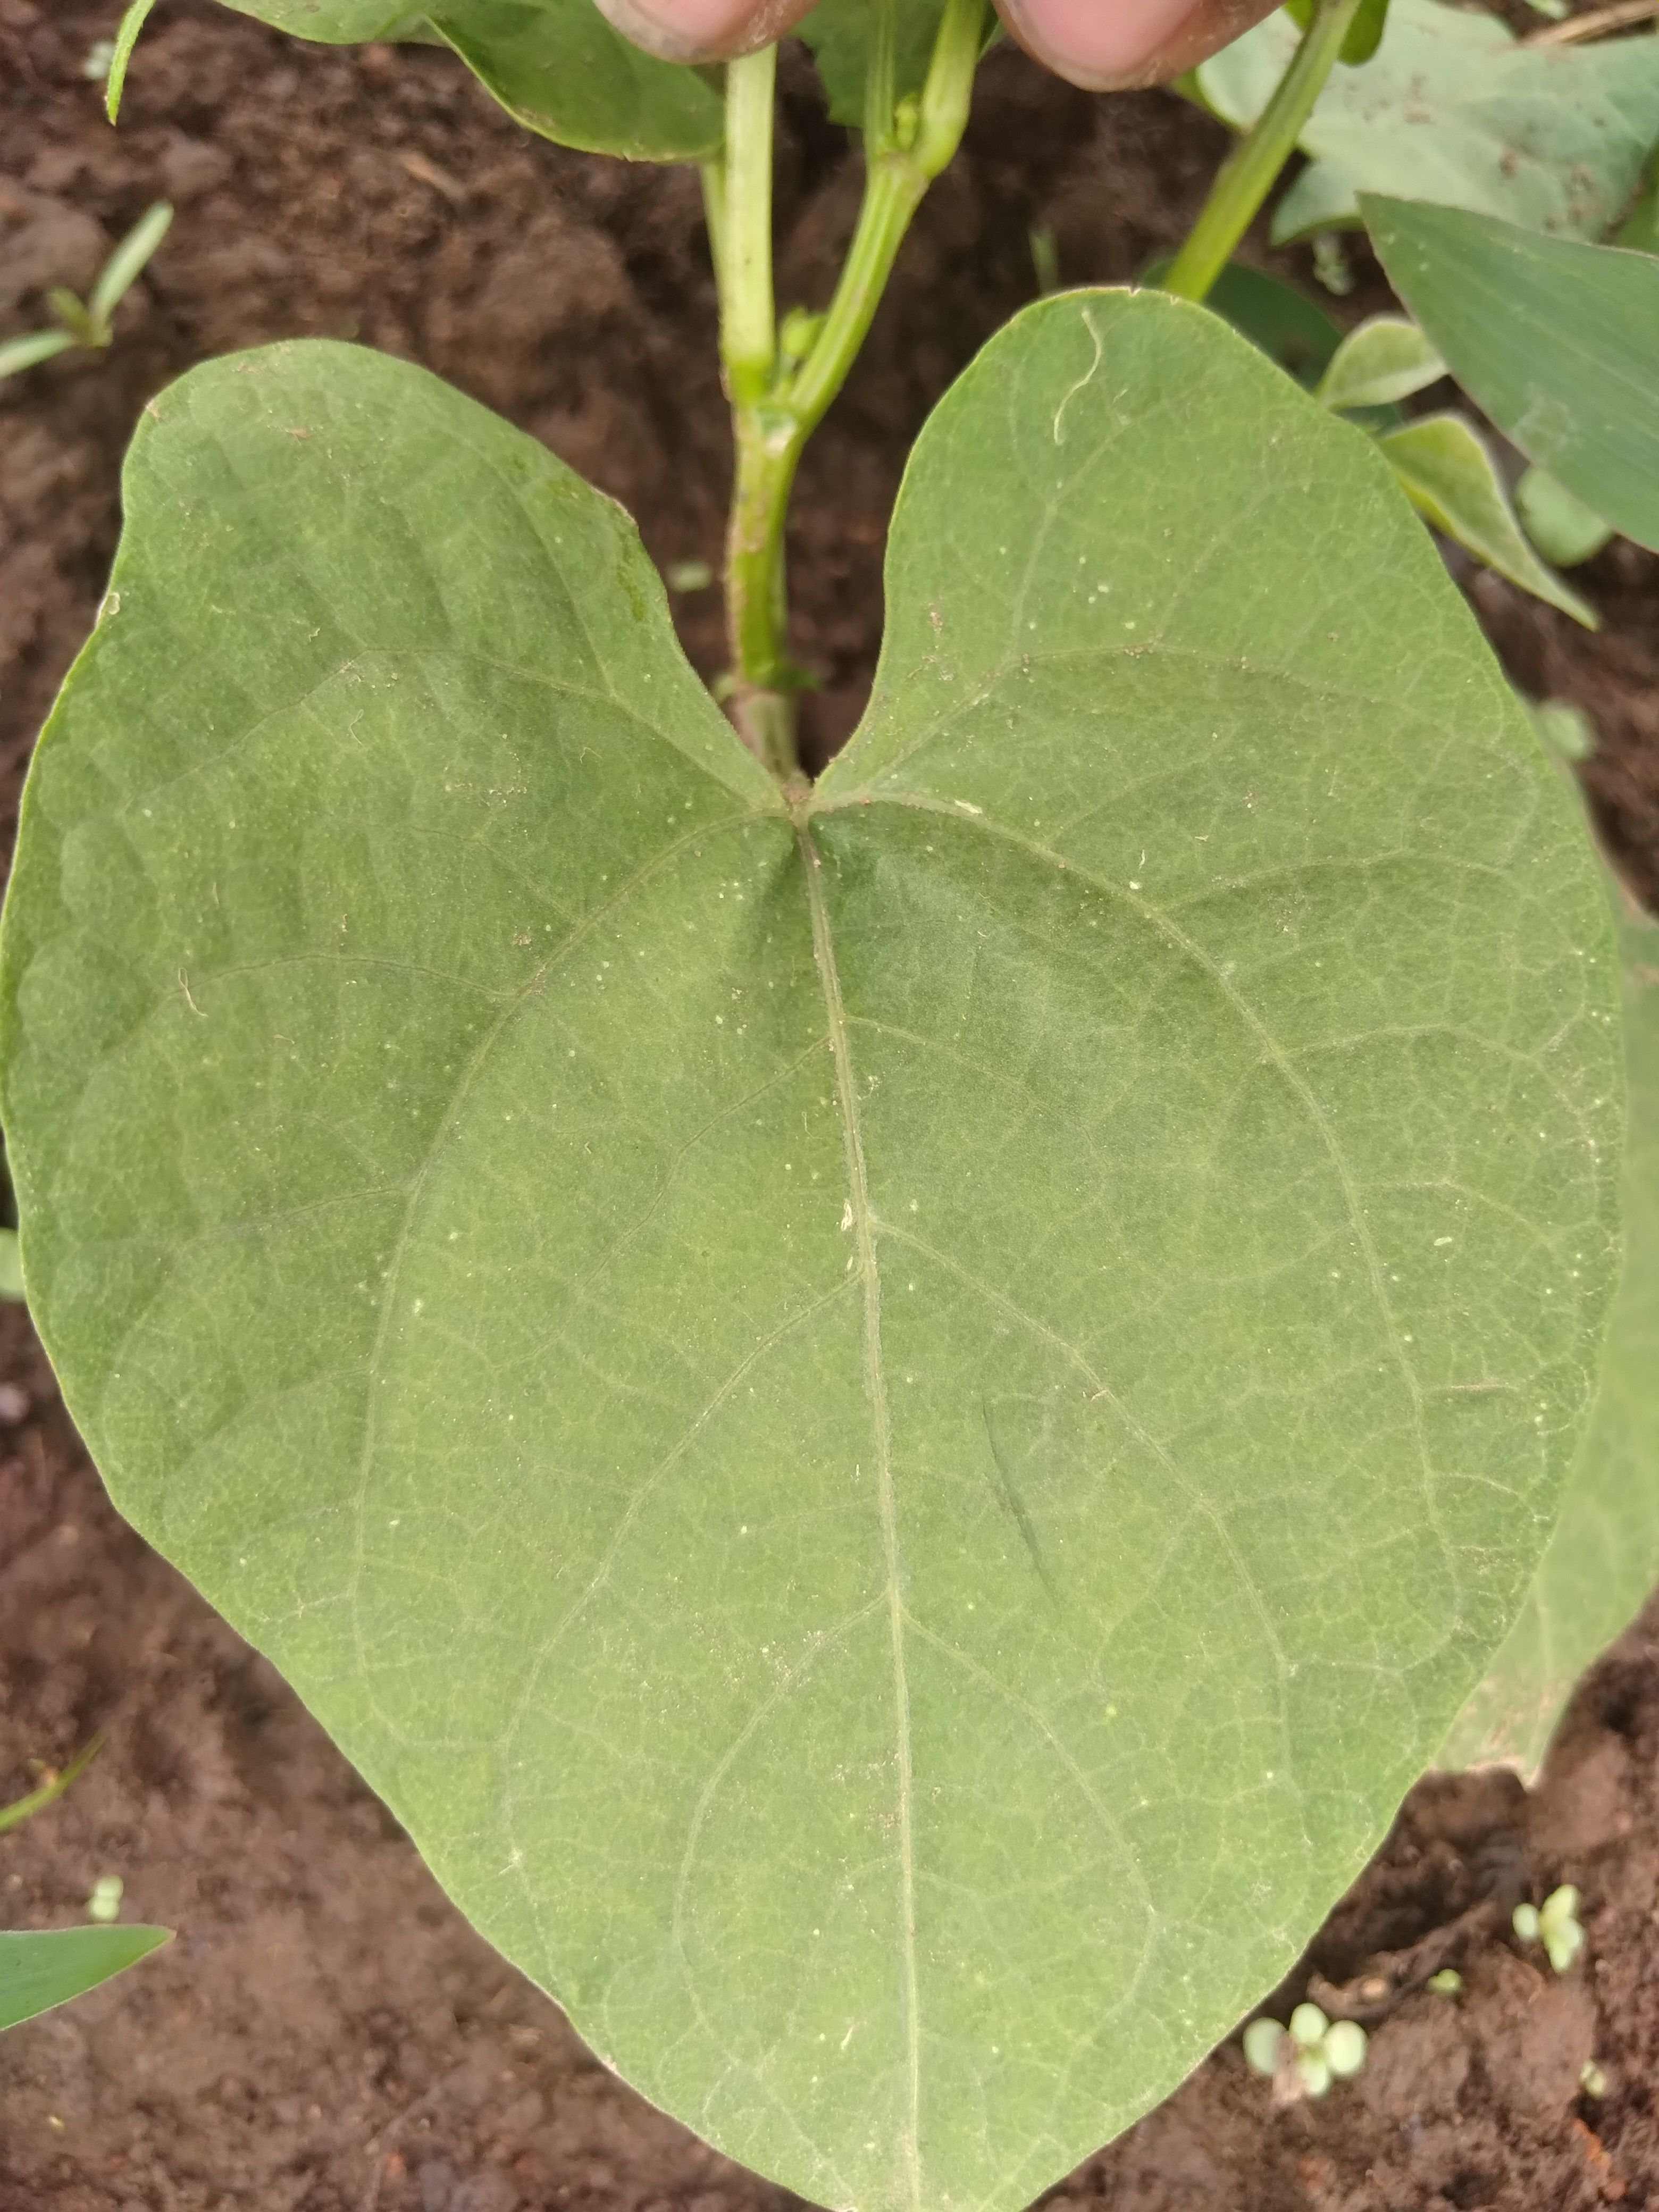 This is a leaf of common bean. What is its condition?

healthy
